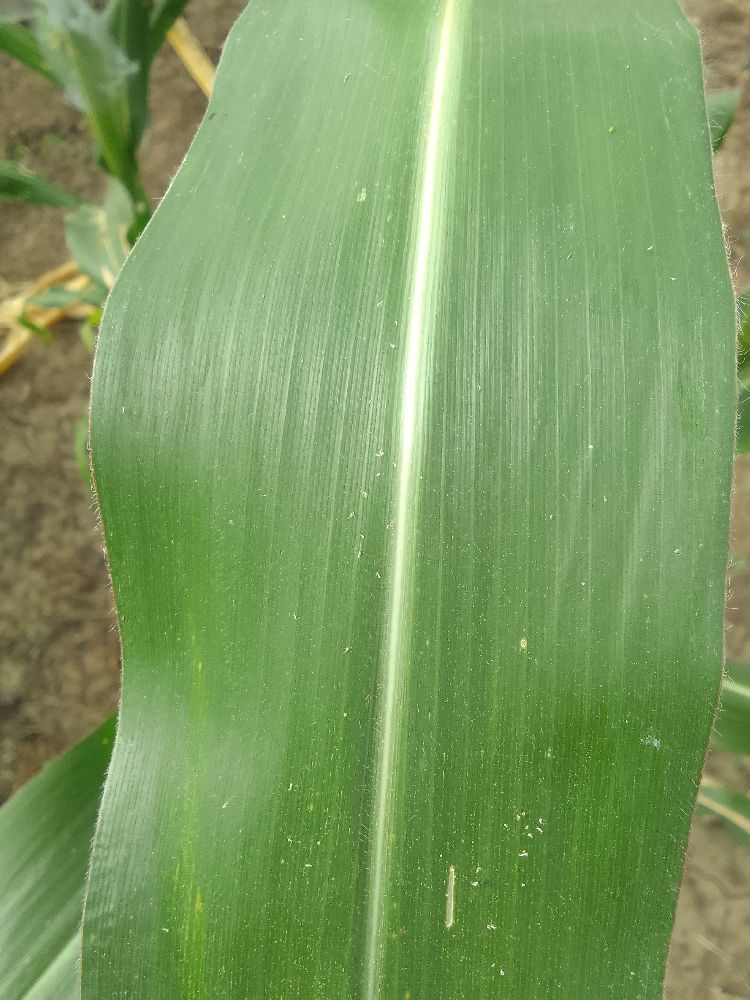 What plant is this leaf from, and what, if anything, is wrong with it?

maize, healthy
